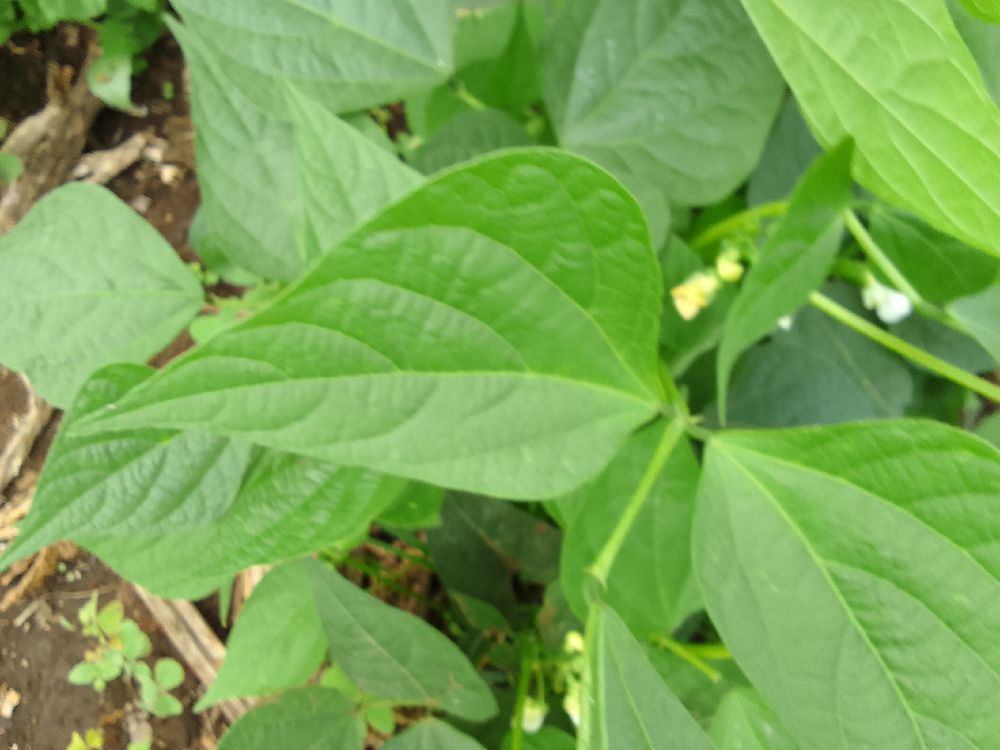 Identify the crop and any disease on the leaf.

common bean, healthy
